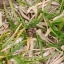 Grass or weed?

grass
